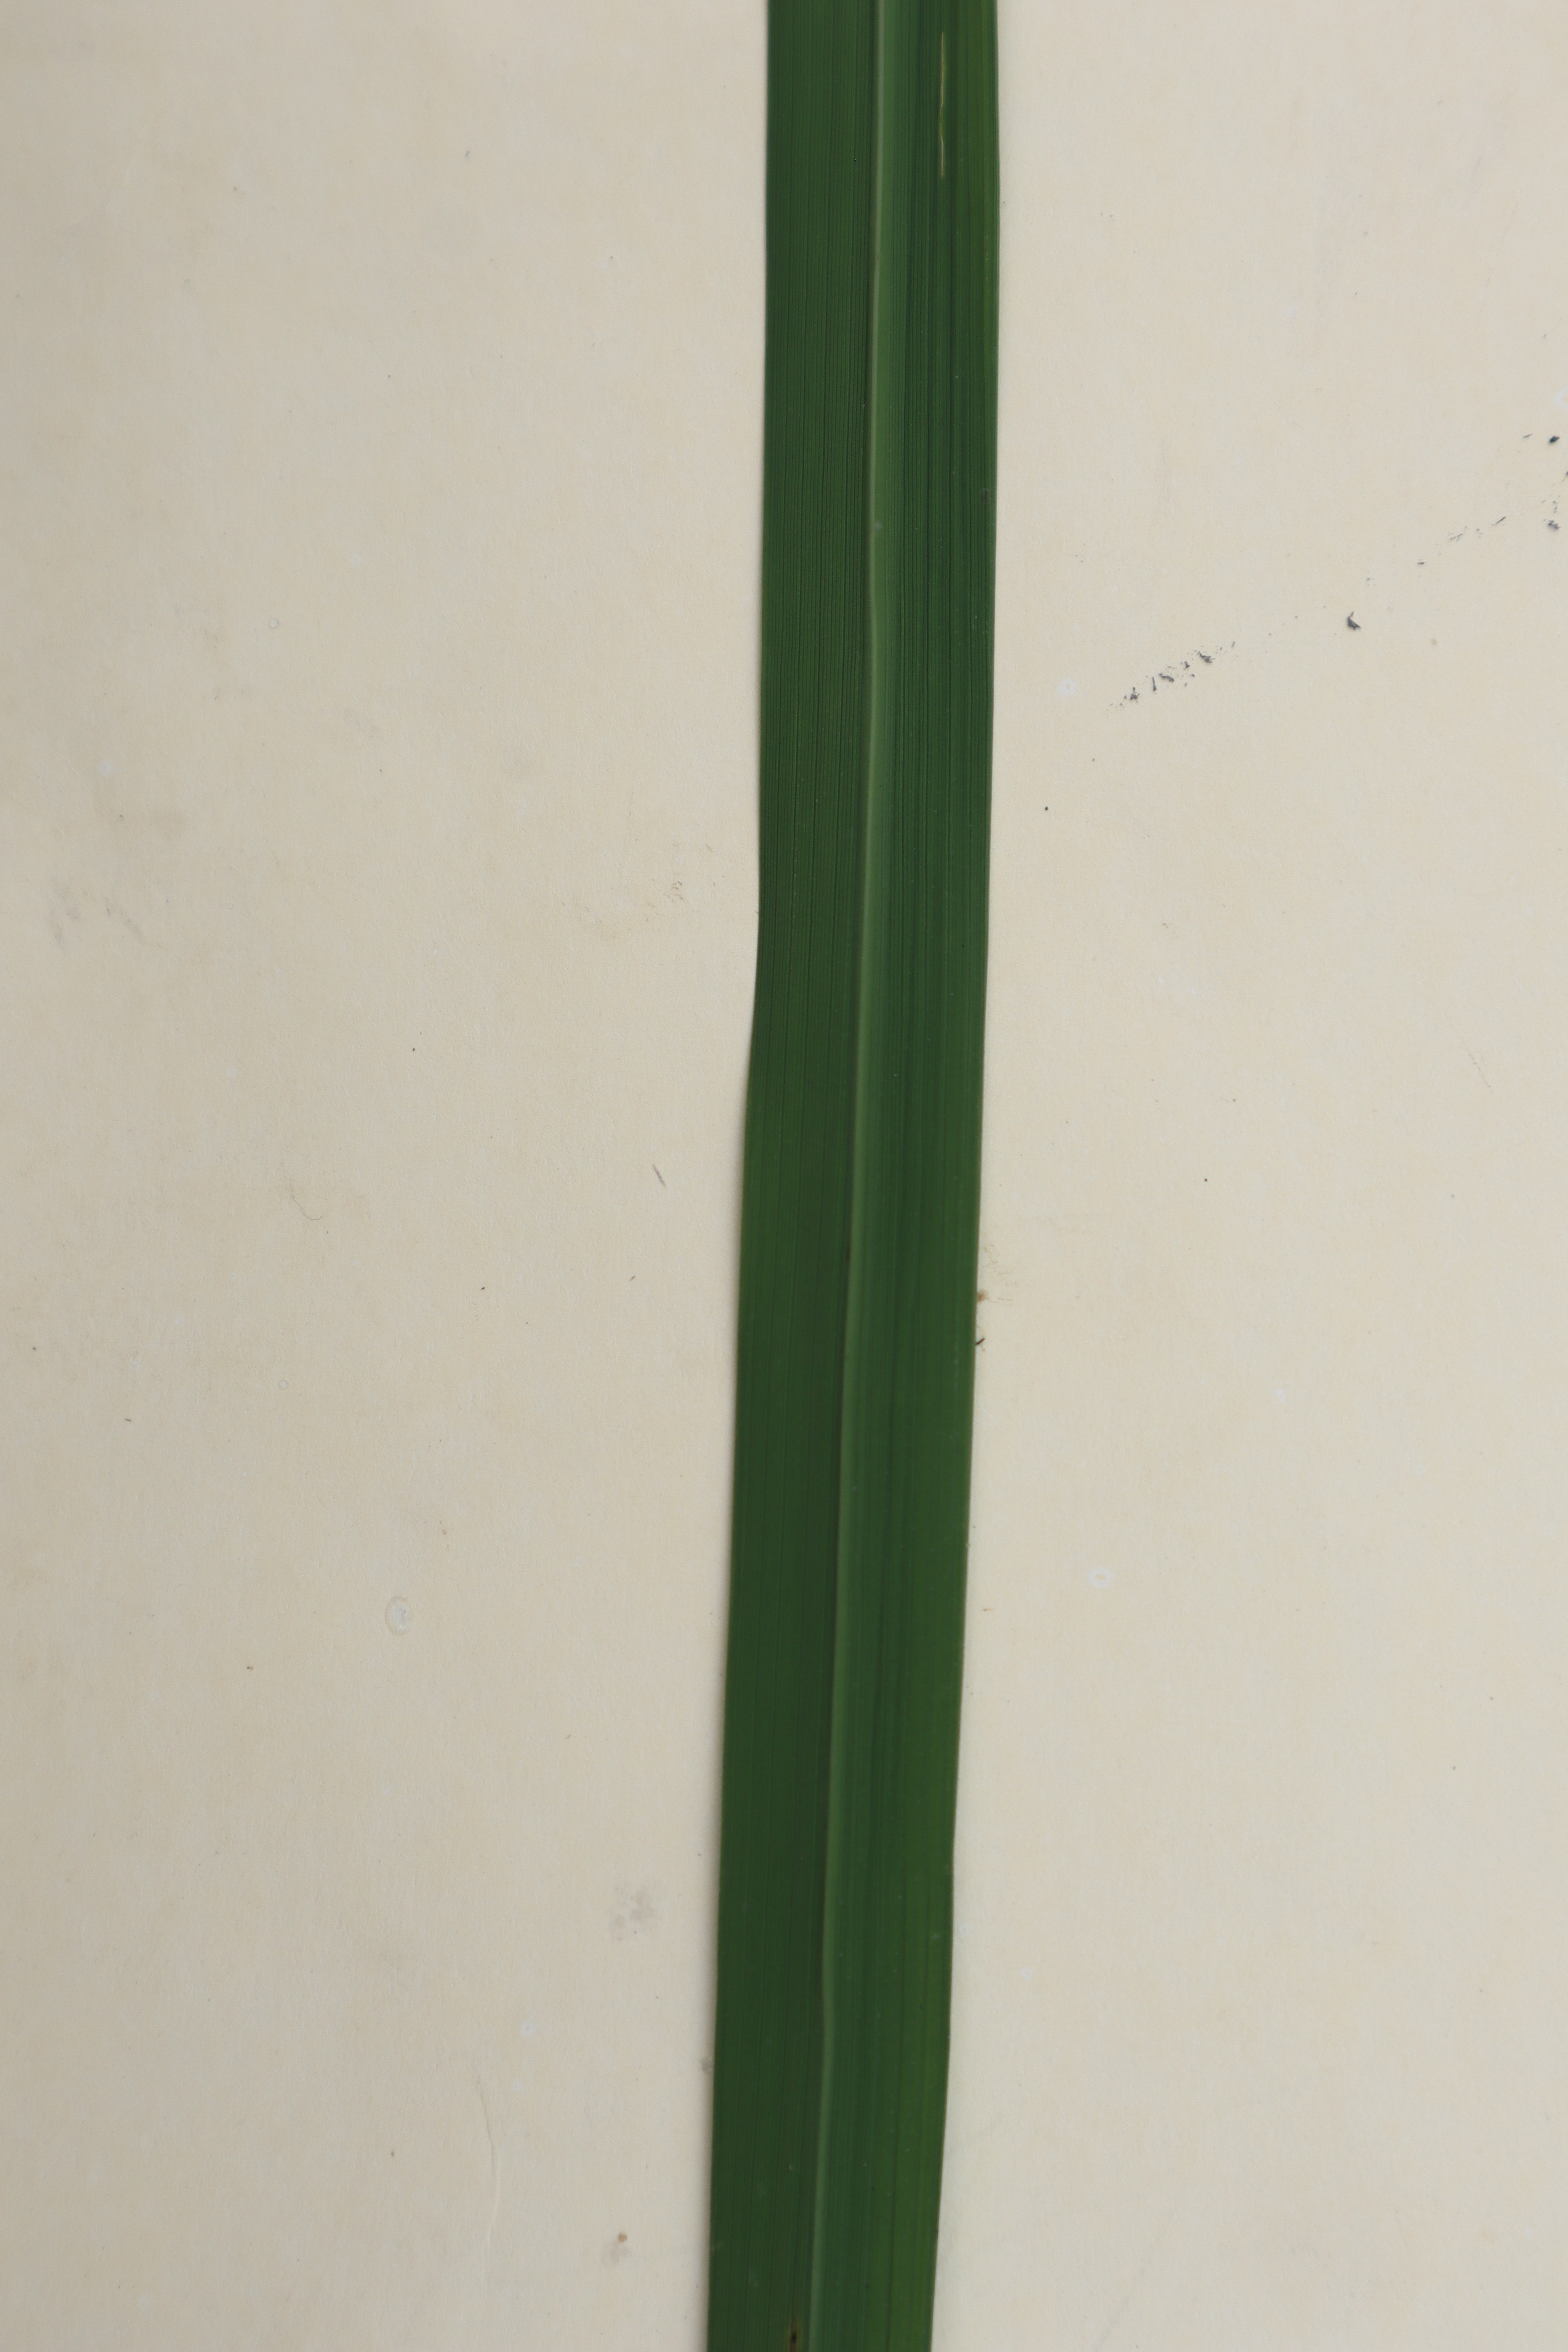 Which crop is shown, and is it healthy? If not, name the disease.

rice, healthy leaves
